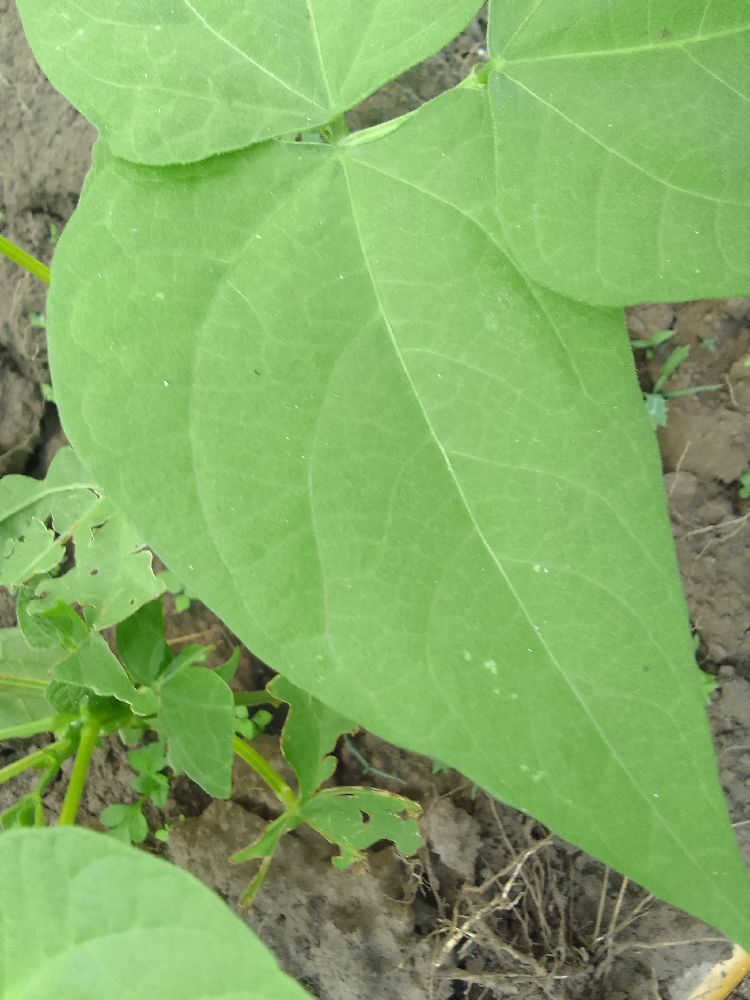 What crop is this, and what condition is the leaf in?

common bean, healthy
